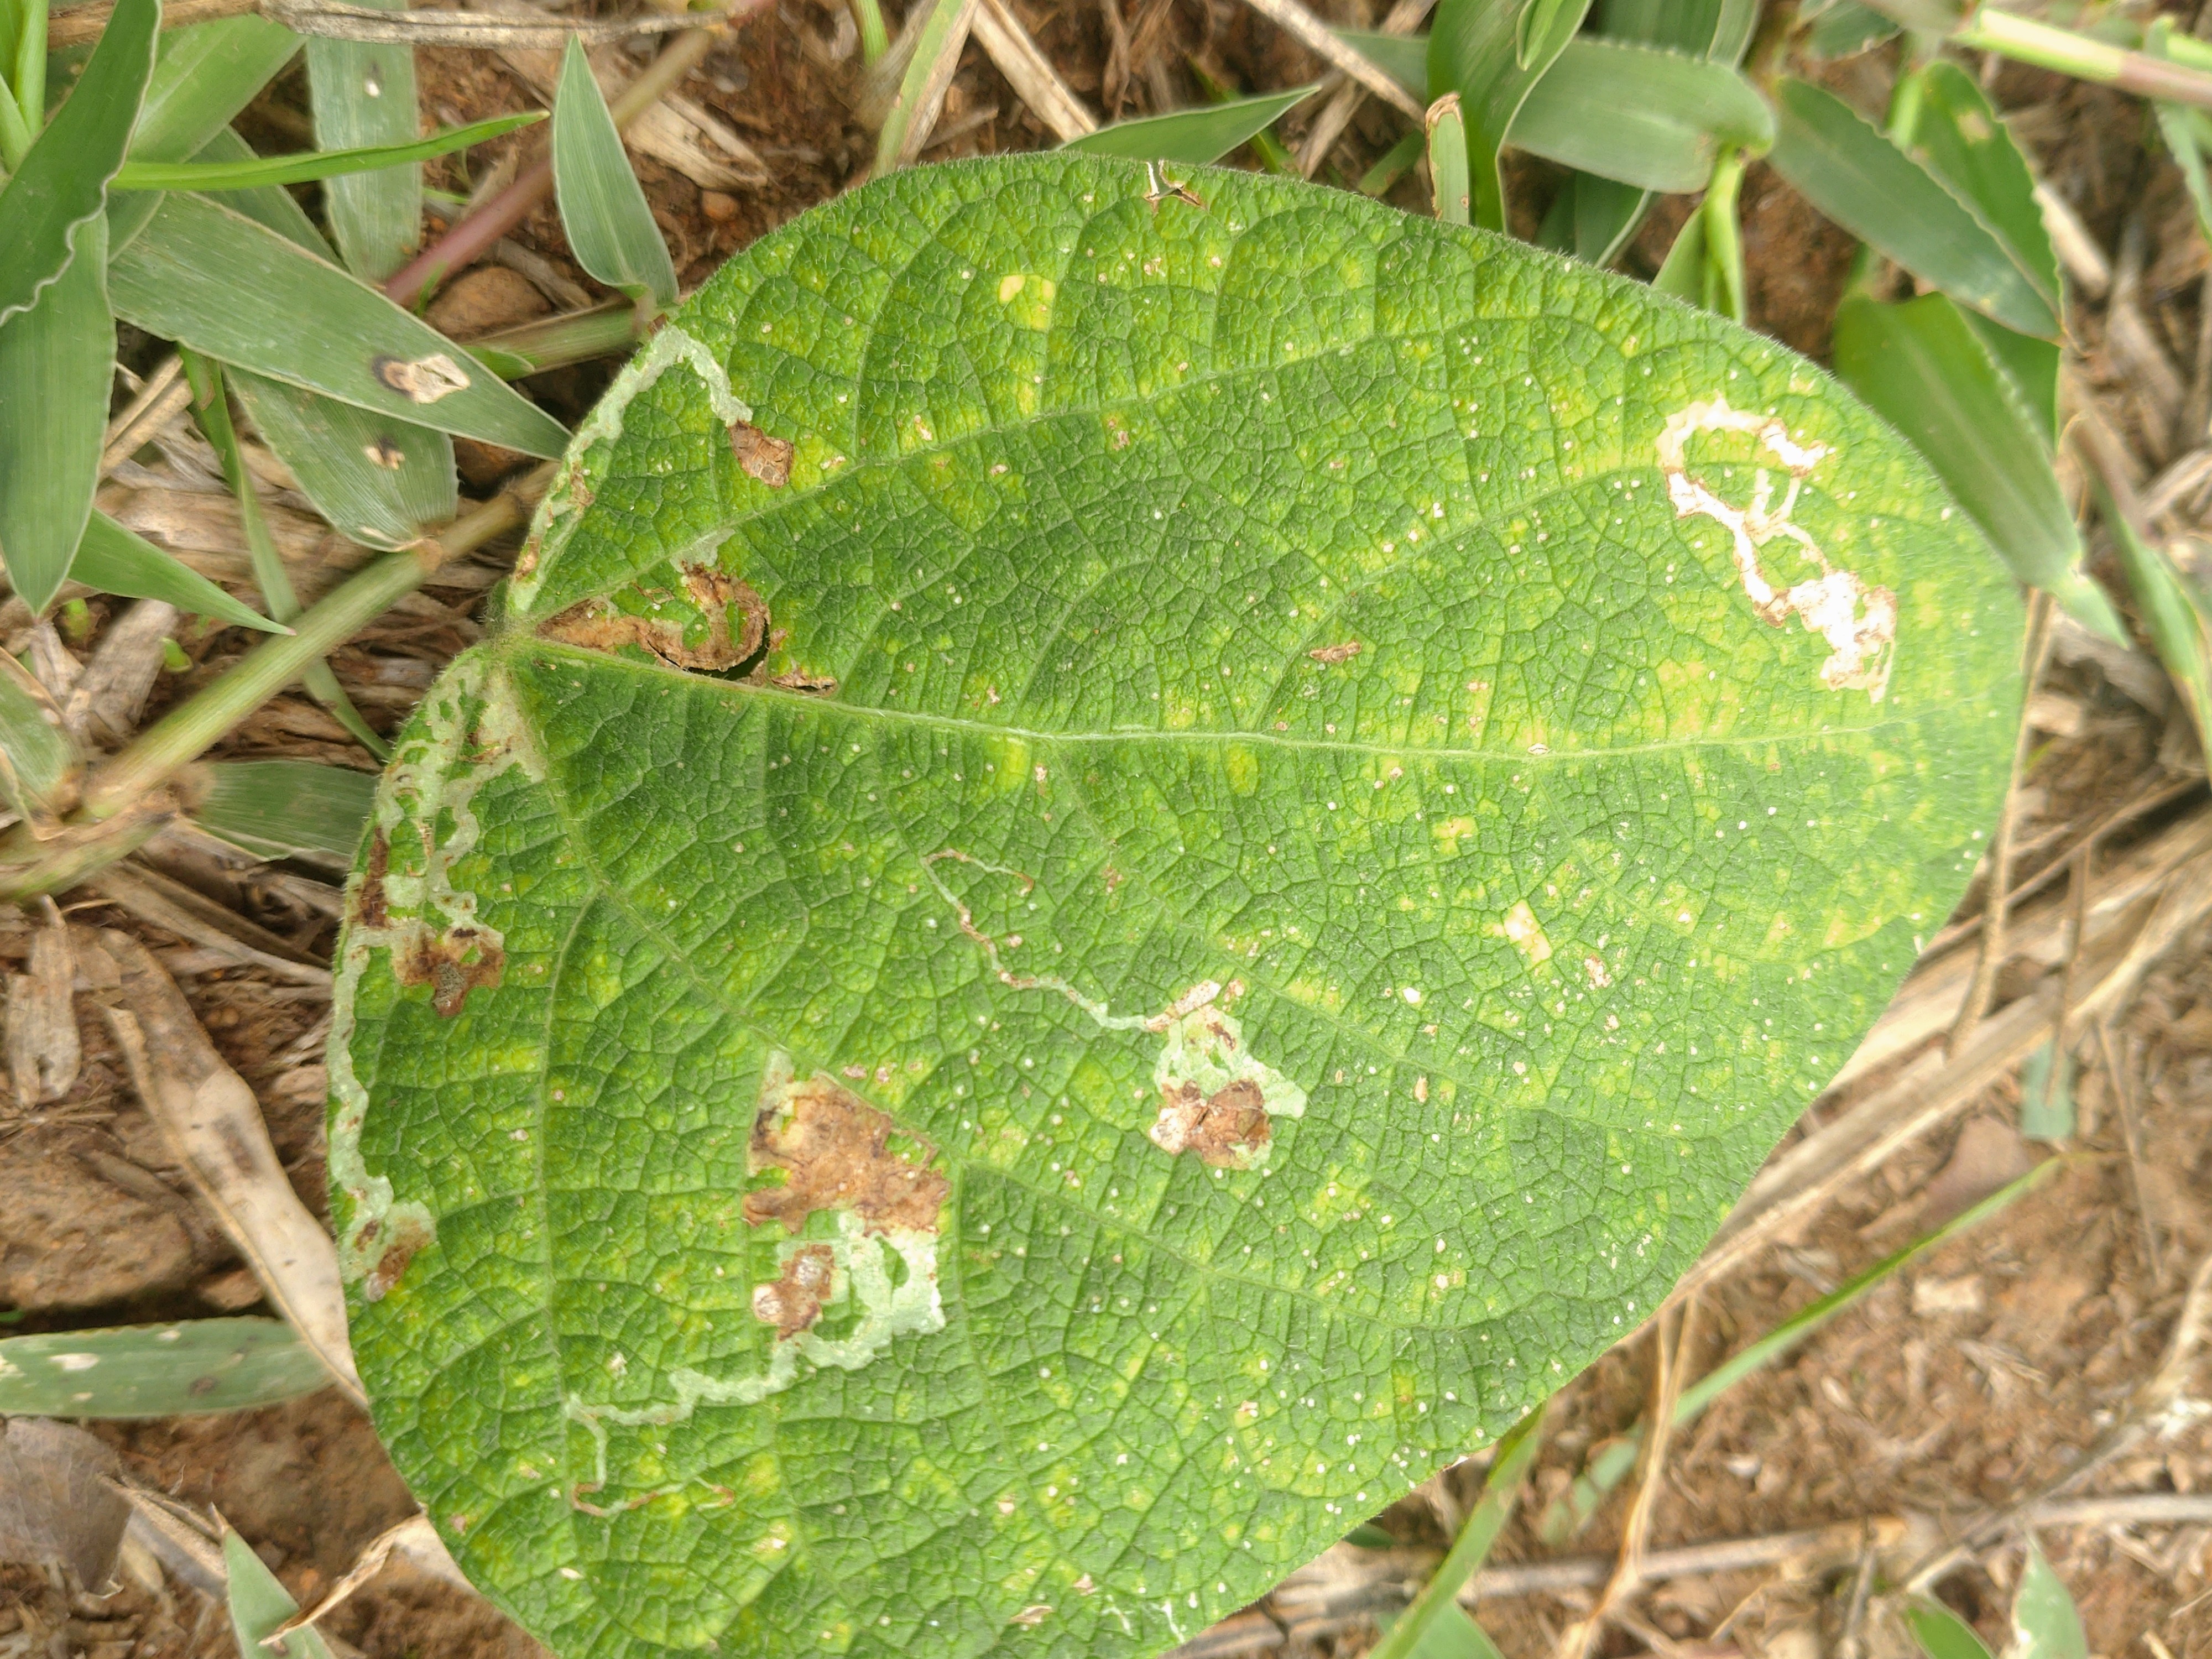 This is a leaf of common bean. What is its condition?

rust
